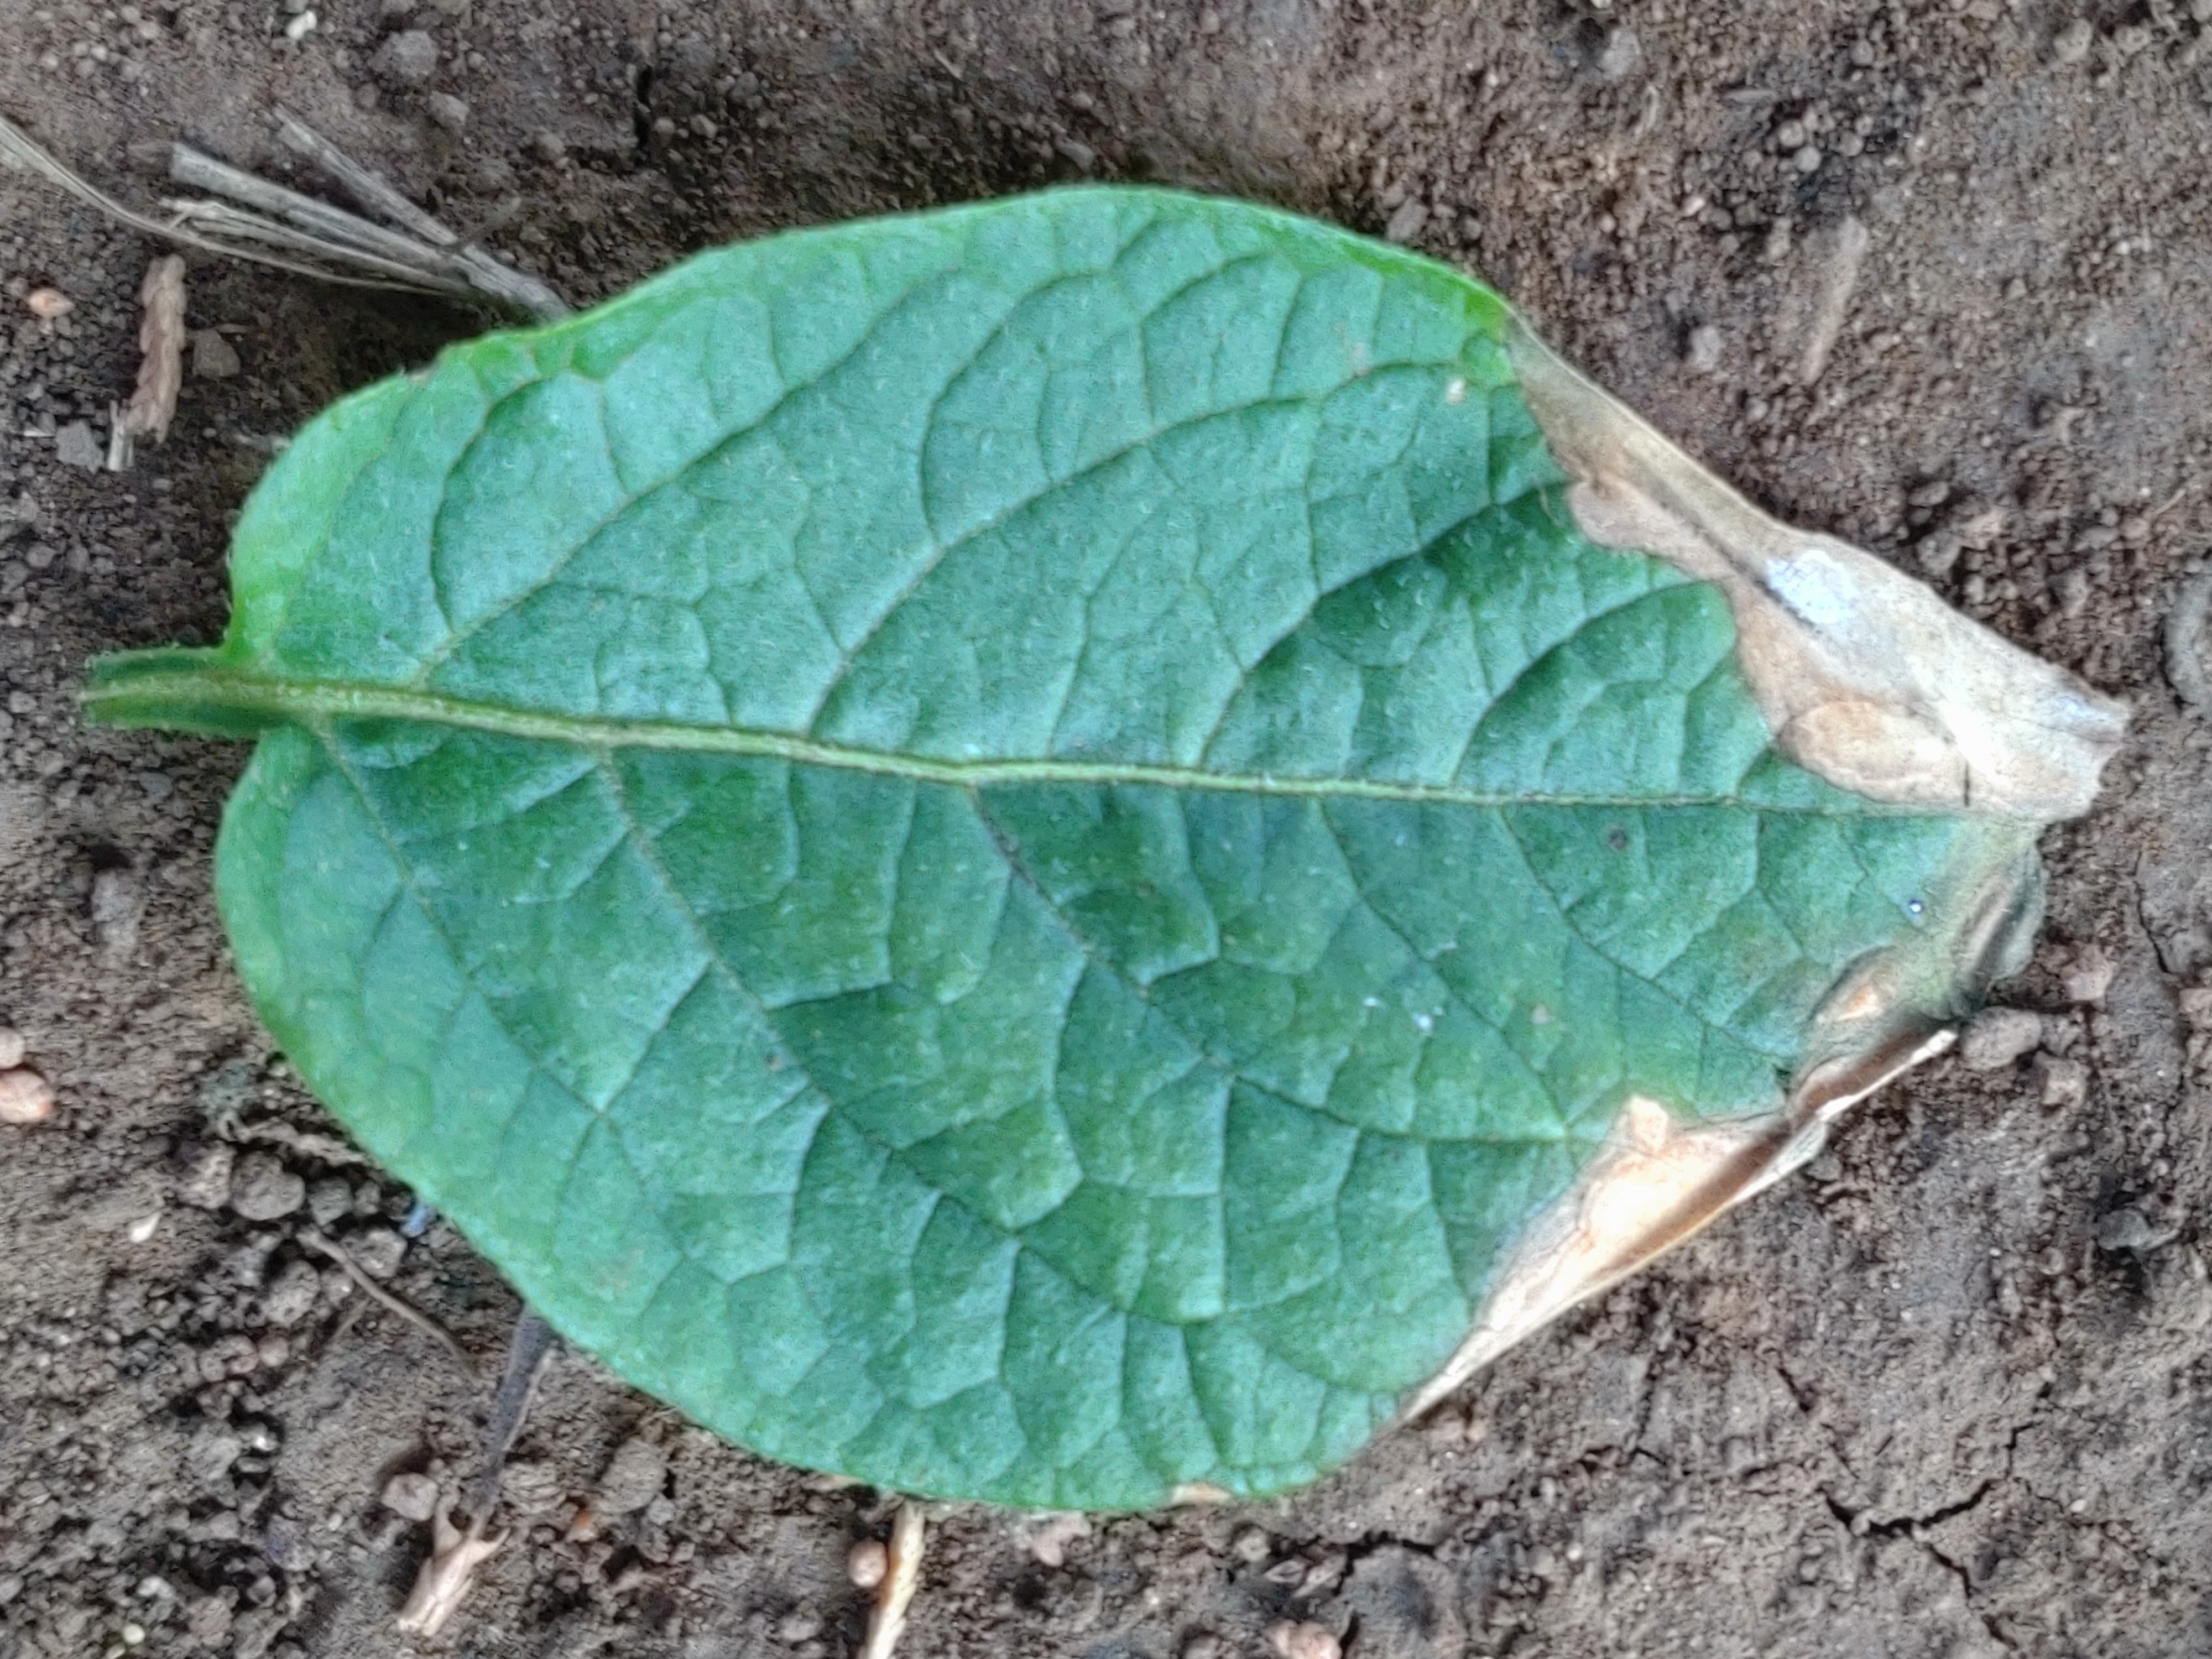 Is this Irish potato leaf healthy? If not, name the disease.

early blight
